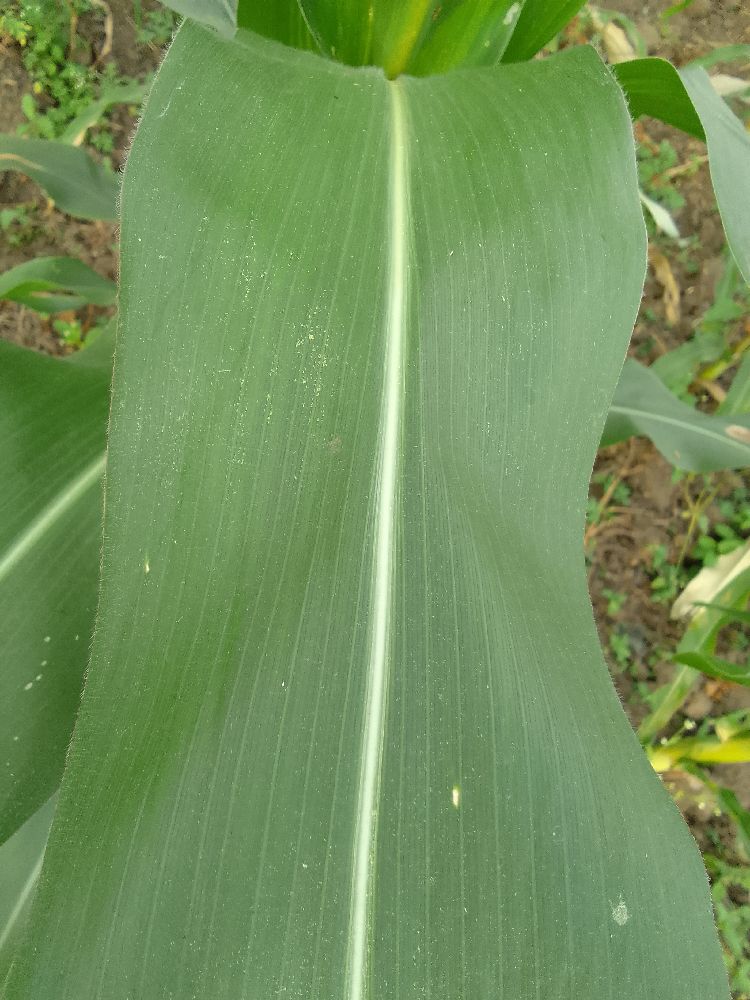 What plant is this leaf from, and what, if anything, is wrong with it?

maize, healthy
